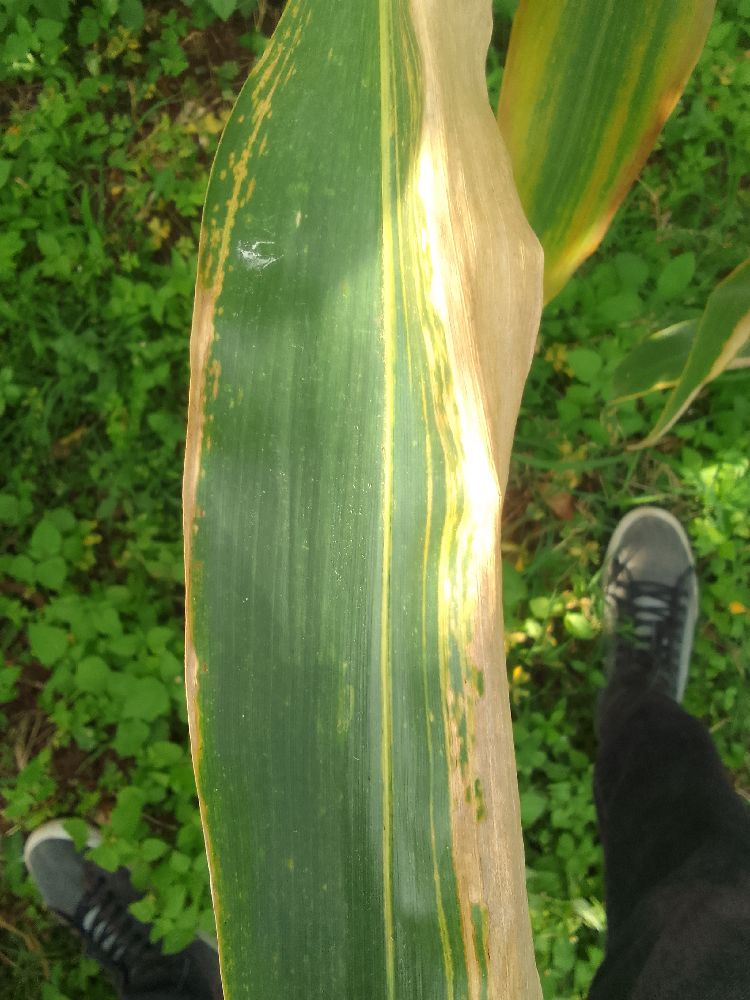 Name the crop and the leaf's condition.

maize, maize lethal necrosis
